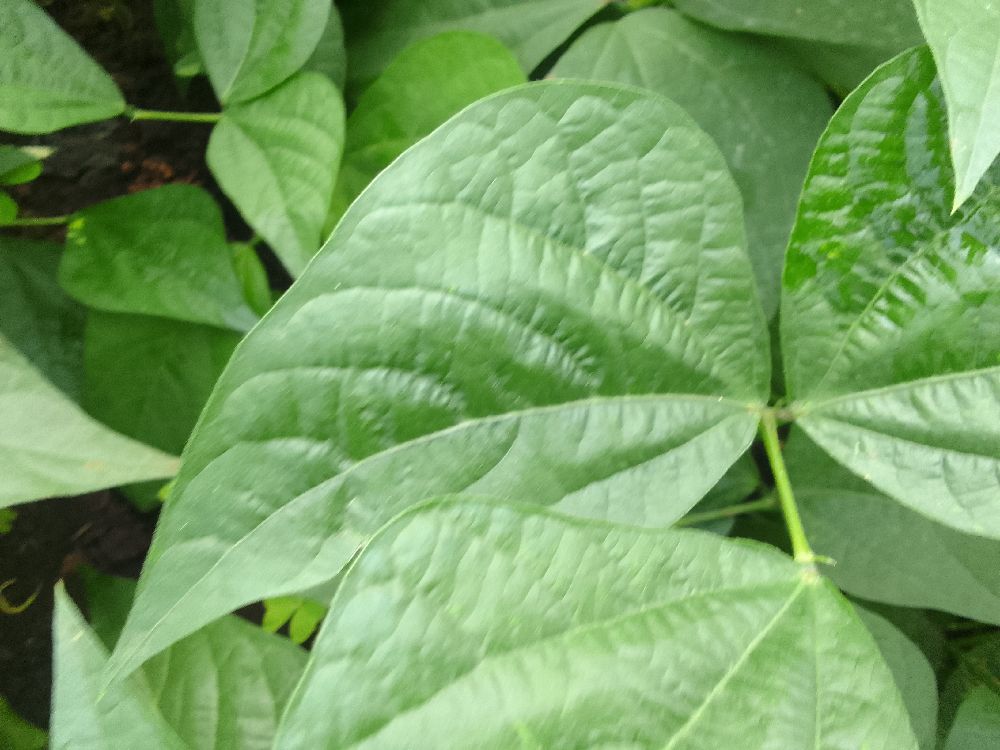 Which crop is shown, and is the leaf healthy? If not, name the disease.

common bean, healthy
